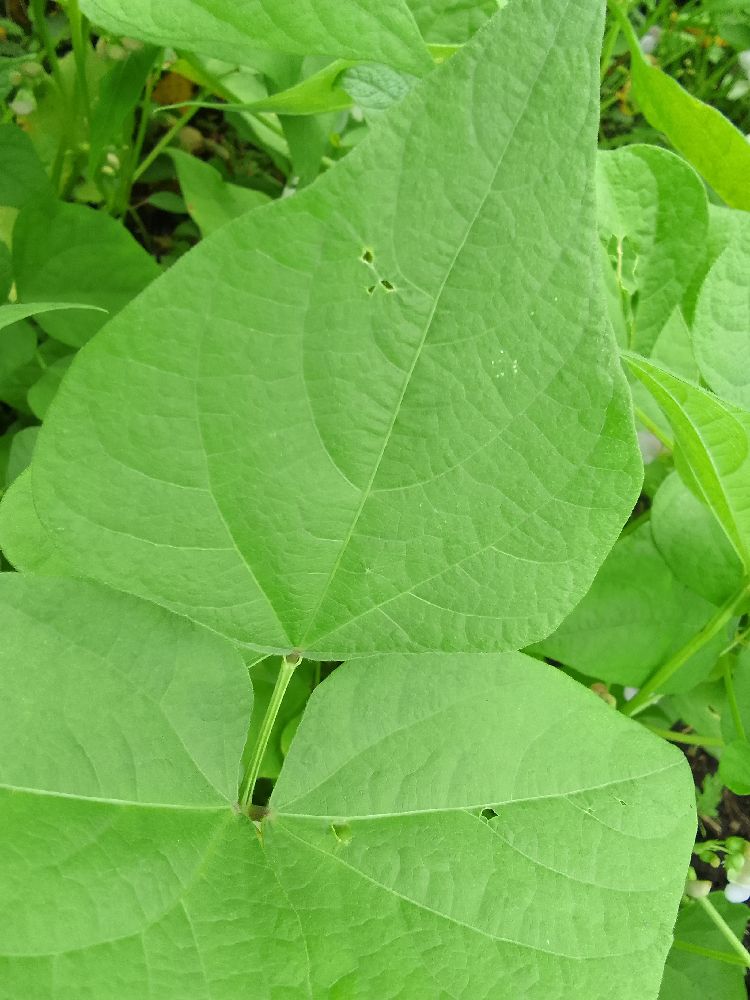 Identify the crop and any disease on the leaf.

common bean, healthy
